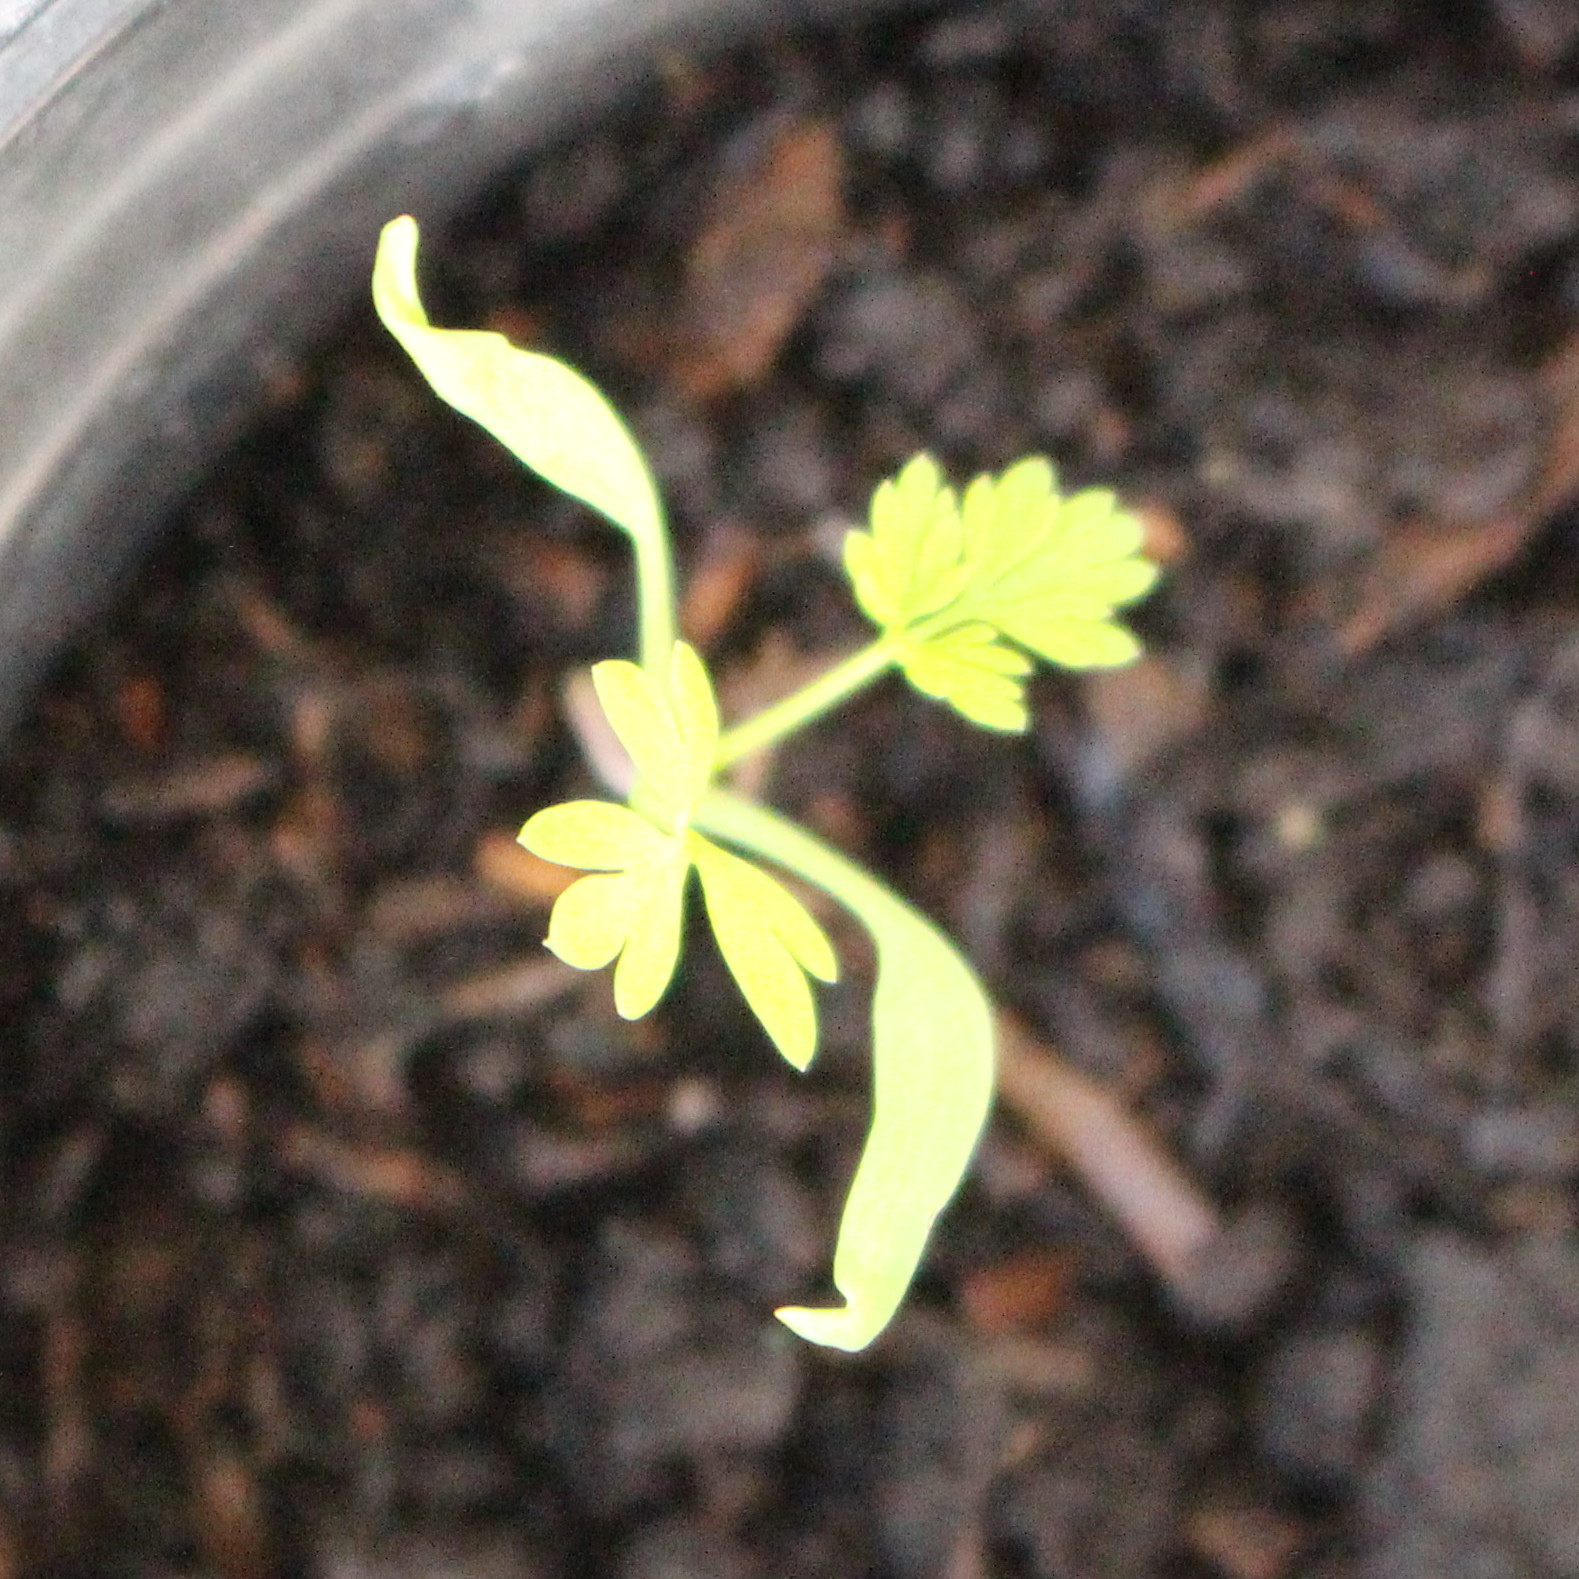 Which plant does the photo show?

Fumaria officinalis
